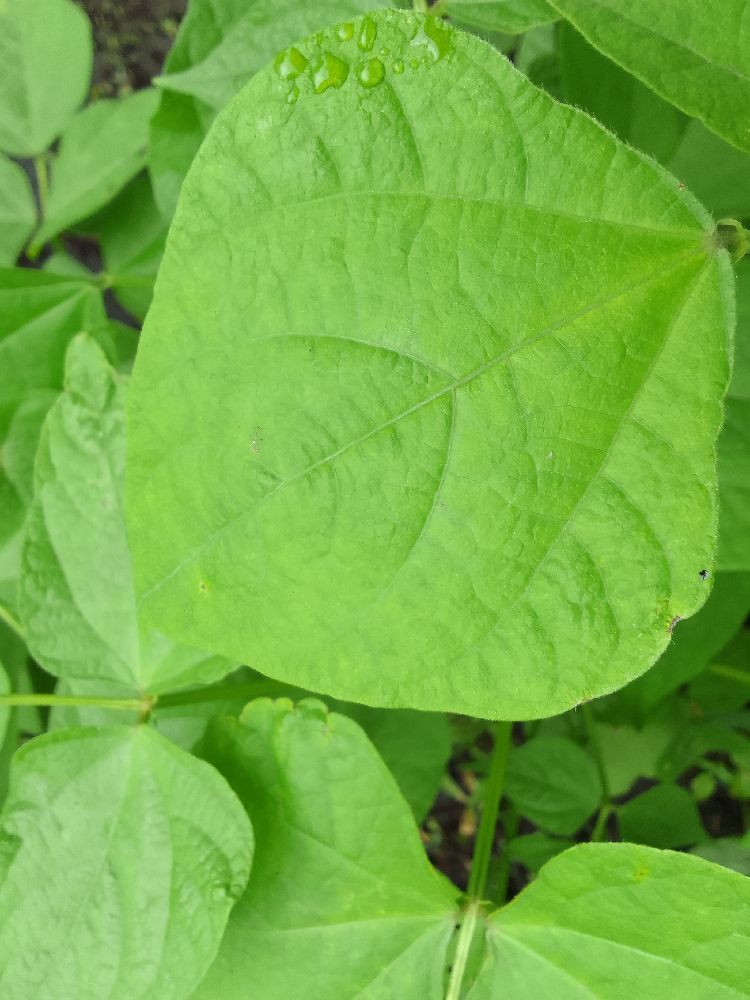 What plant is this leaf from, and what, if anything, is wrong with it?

common bean, healthy
